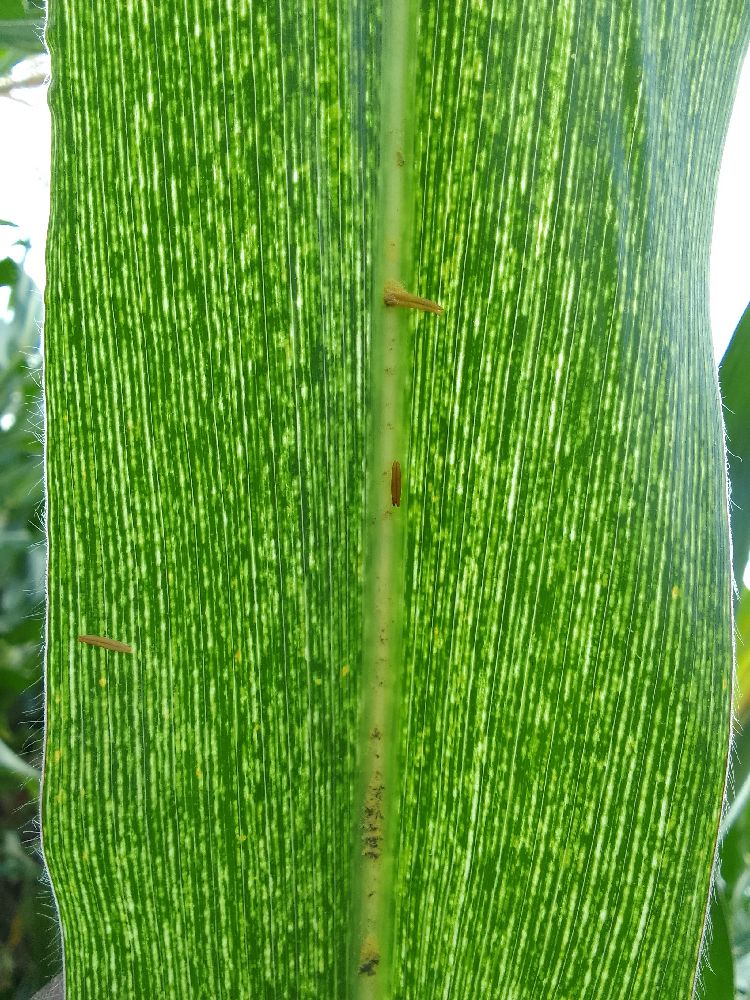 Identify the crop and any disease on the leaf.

maize, maize streak virus
